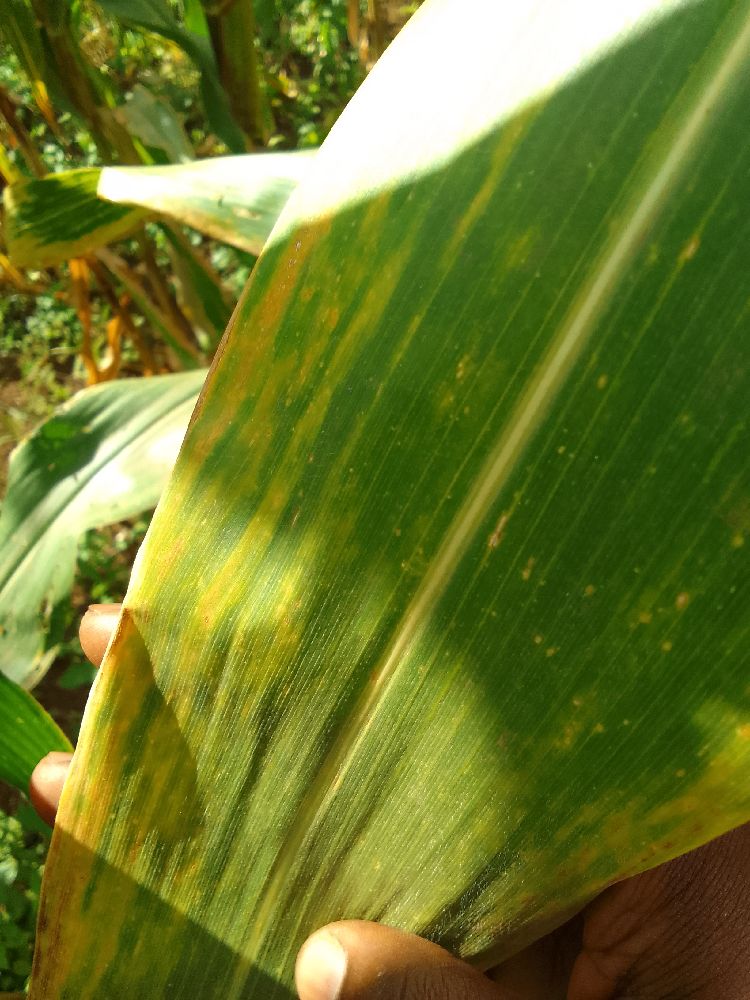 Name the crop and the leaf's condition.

maize, maize lethal necrosis
